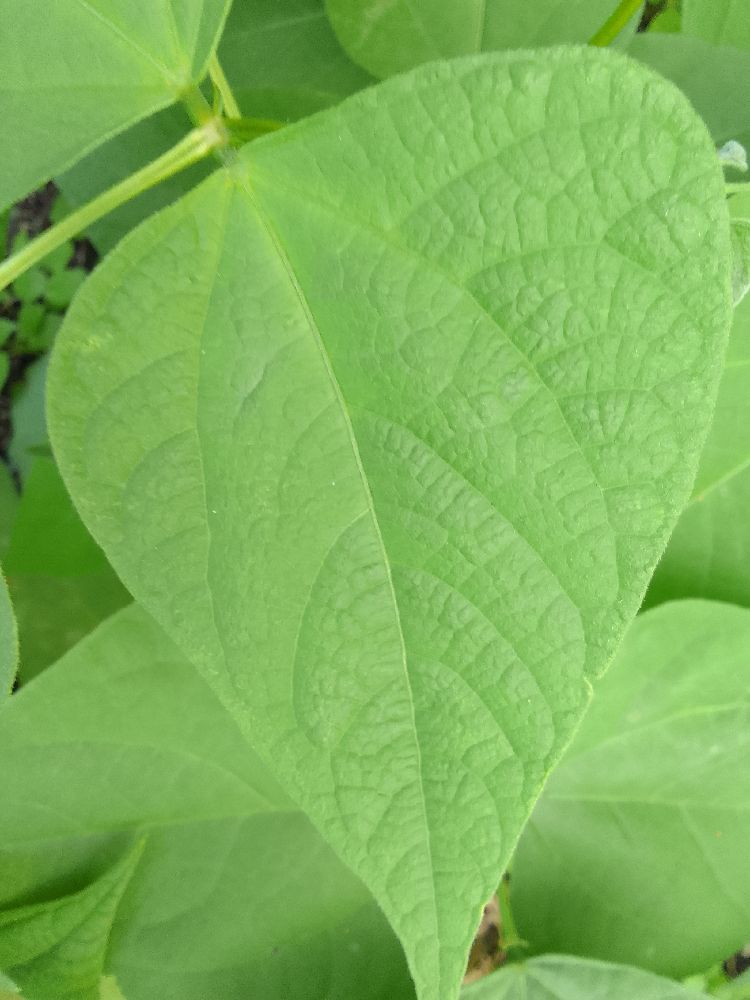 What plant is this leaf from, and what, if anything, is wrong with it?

common bean, healthy
